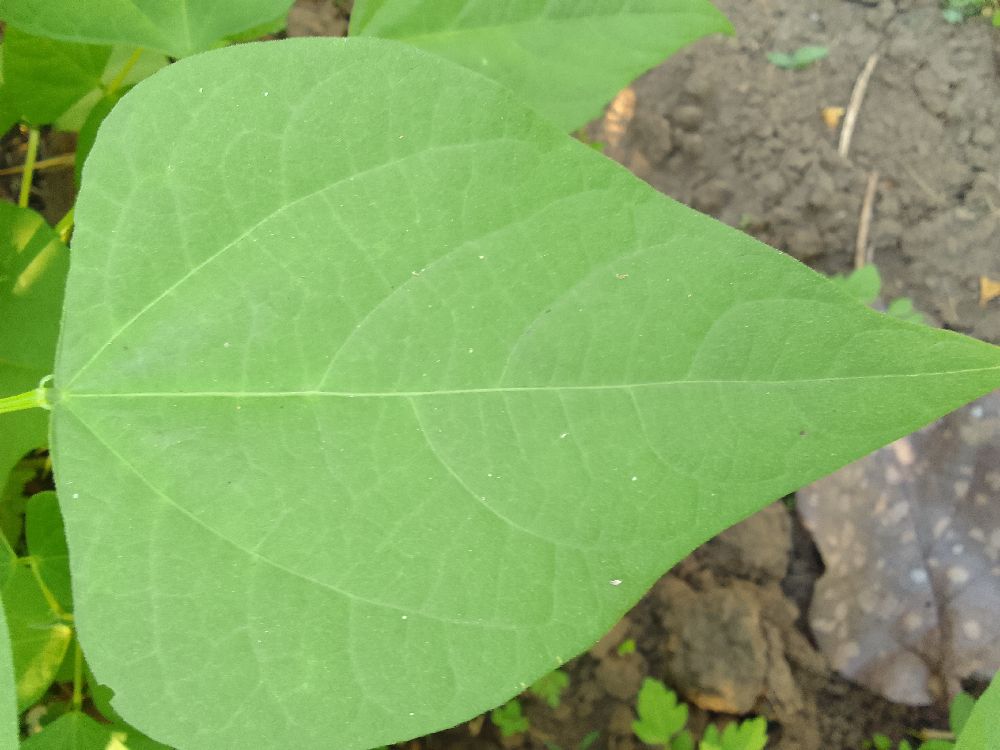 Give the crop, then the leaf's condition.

common bean, healthy
